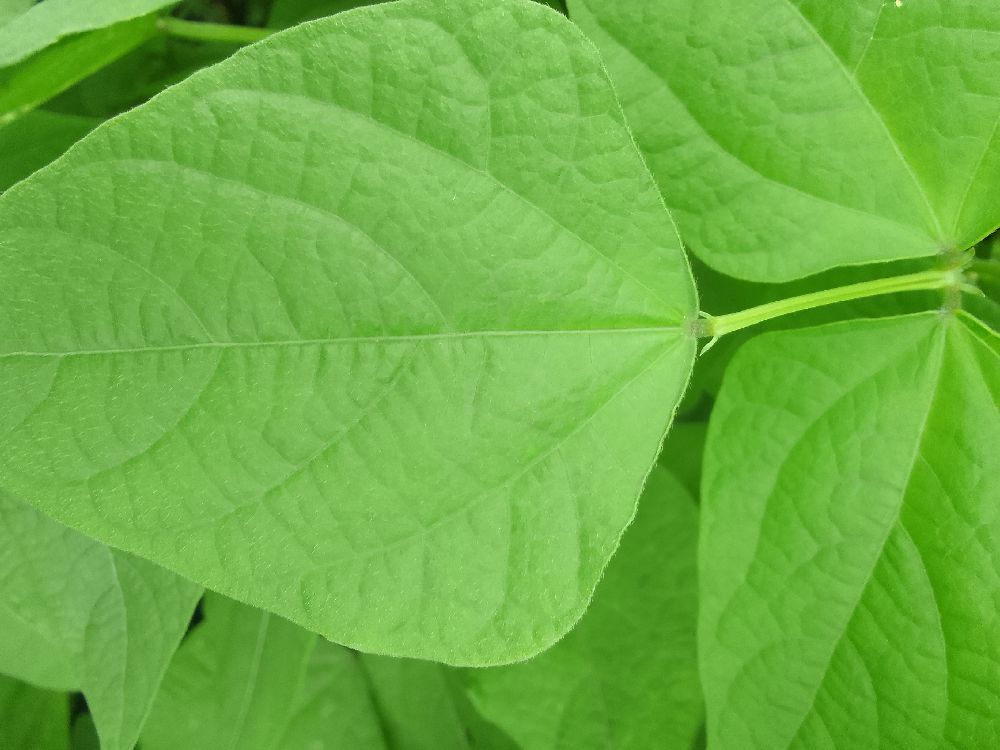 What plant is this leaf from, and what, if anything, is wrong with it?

common bean, healthy
